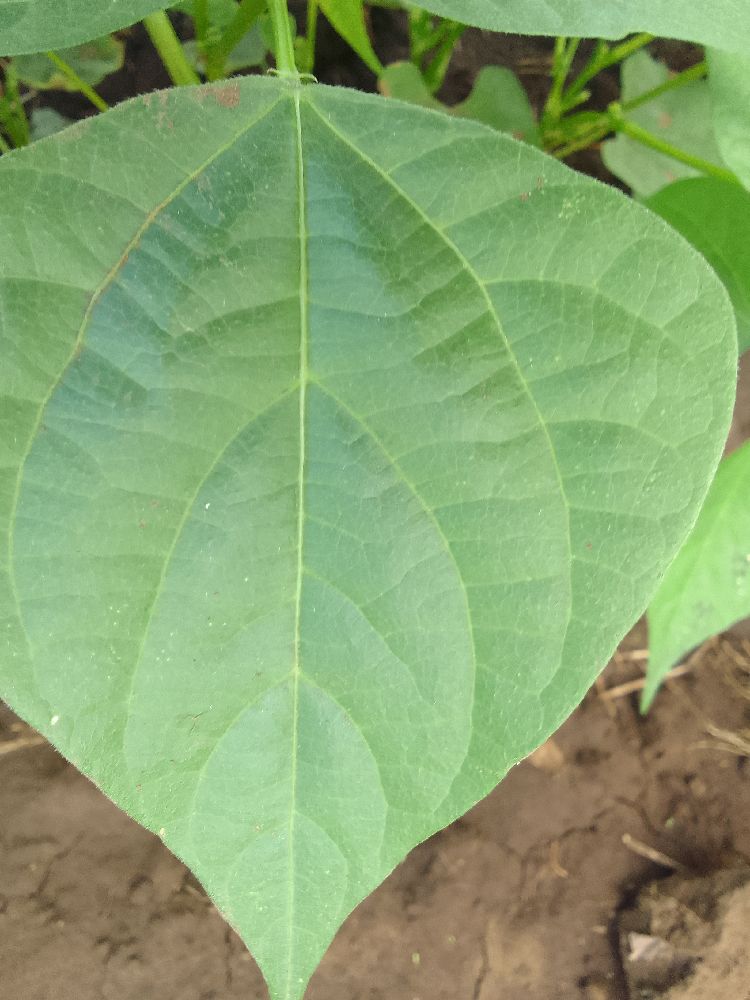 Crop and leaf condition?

common bean, healthy
